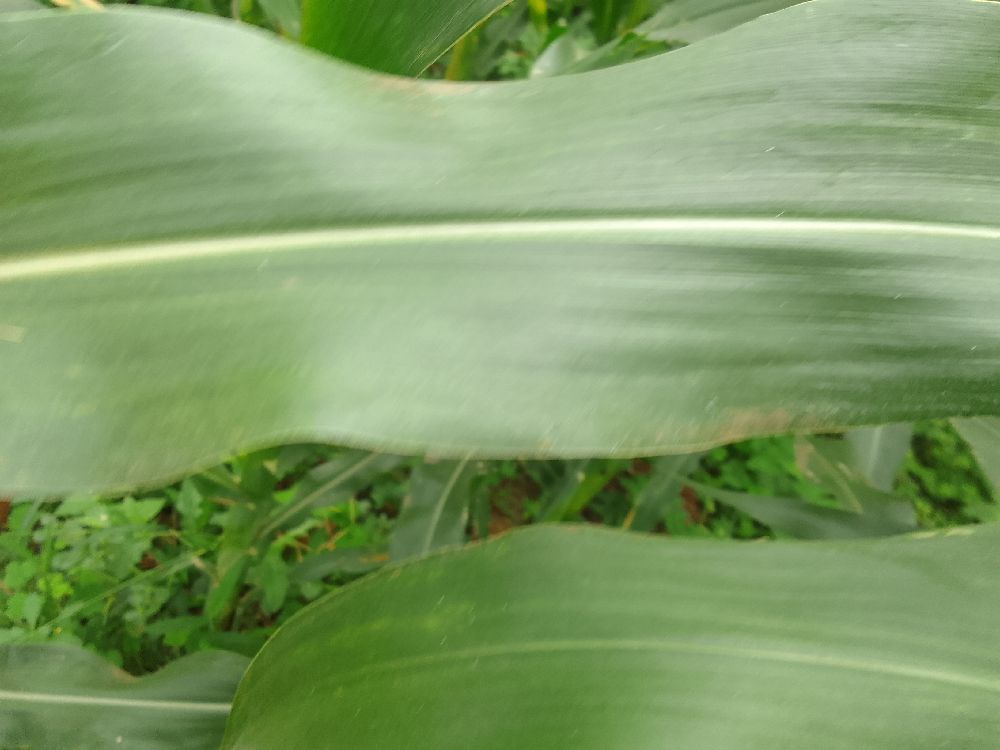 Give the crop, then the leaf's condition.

maize, healthy
